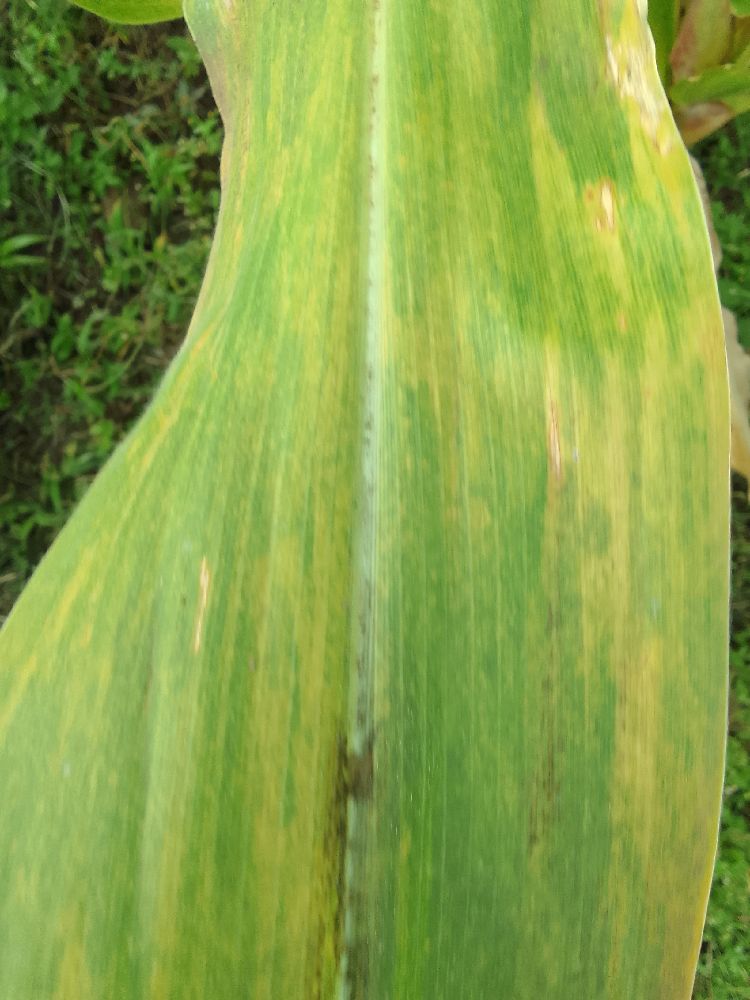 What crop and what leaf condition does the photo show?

maize, maize lethal necrosis
